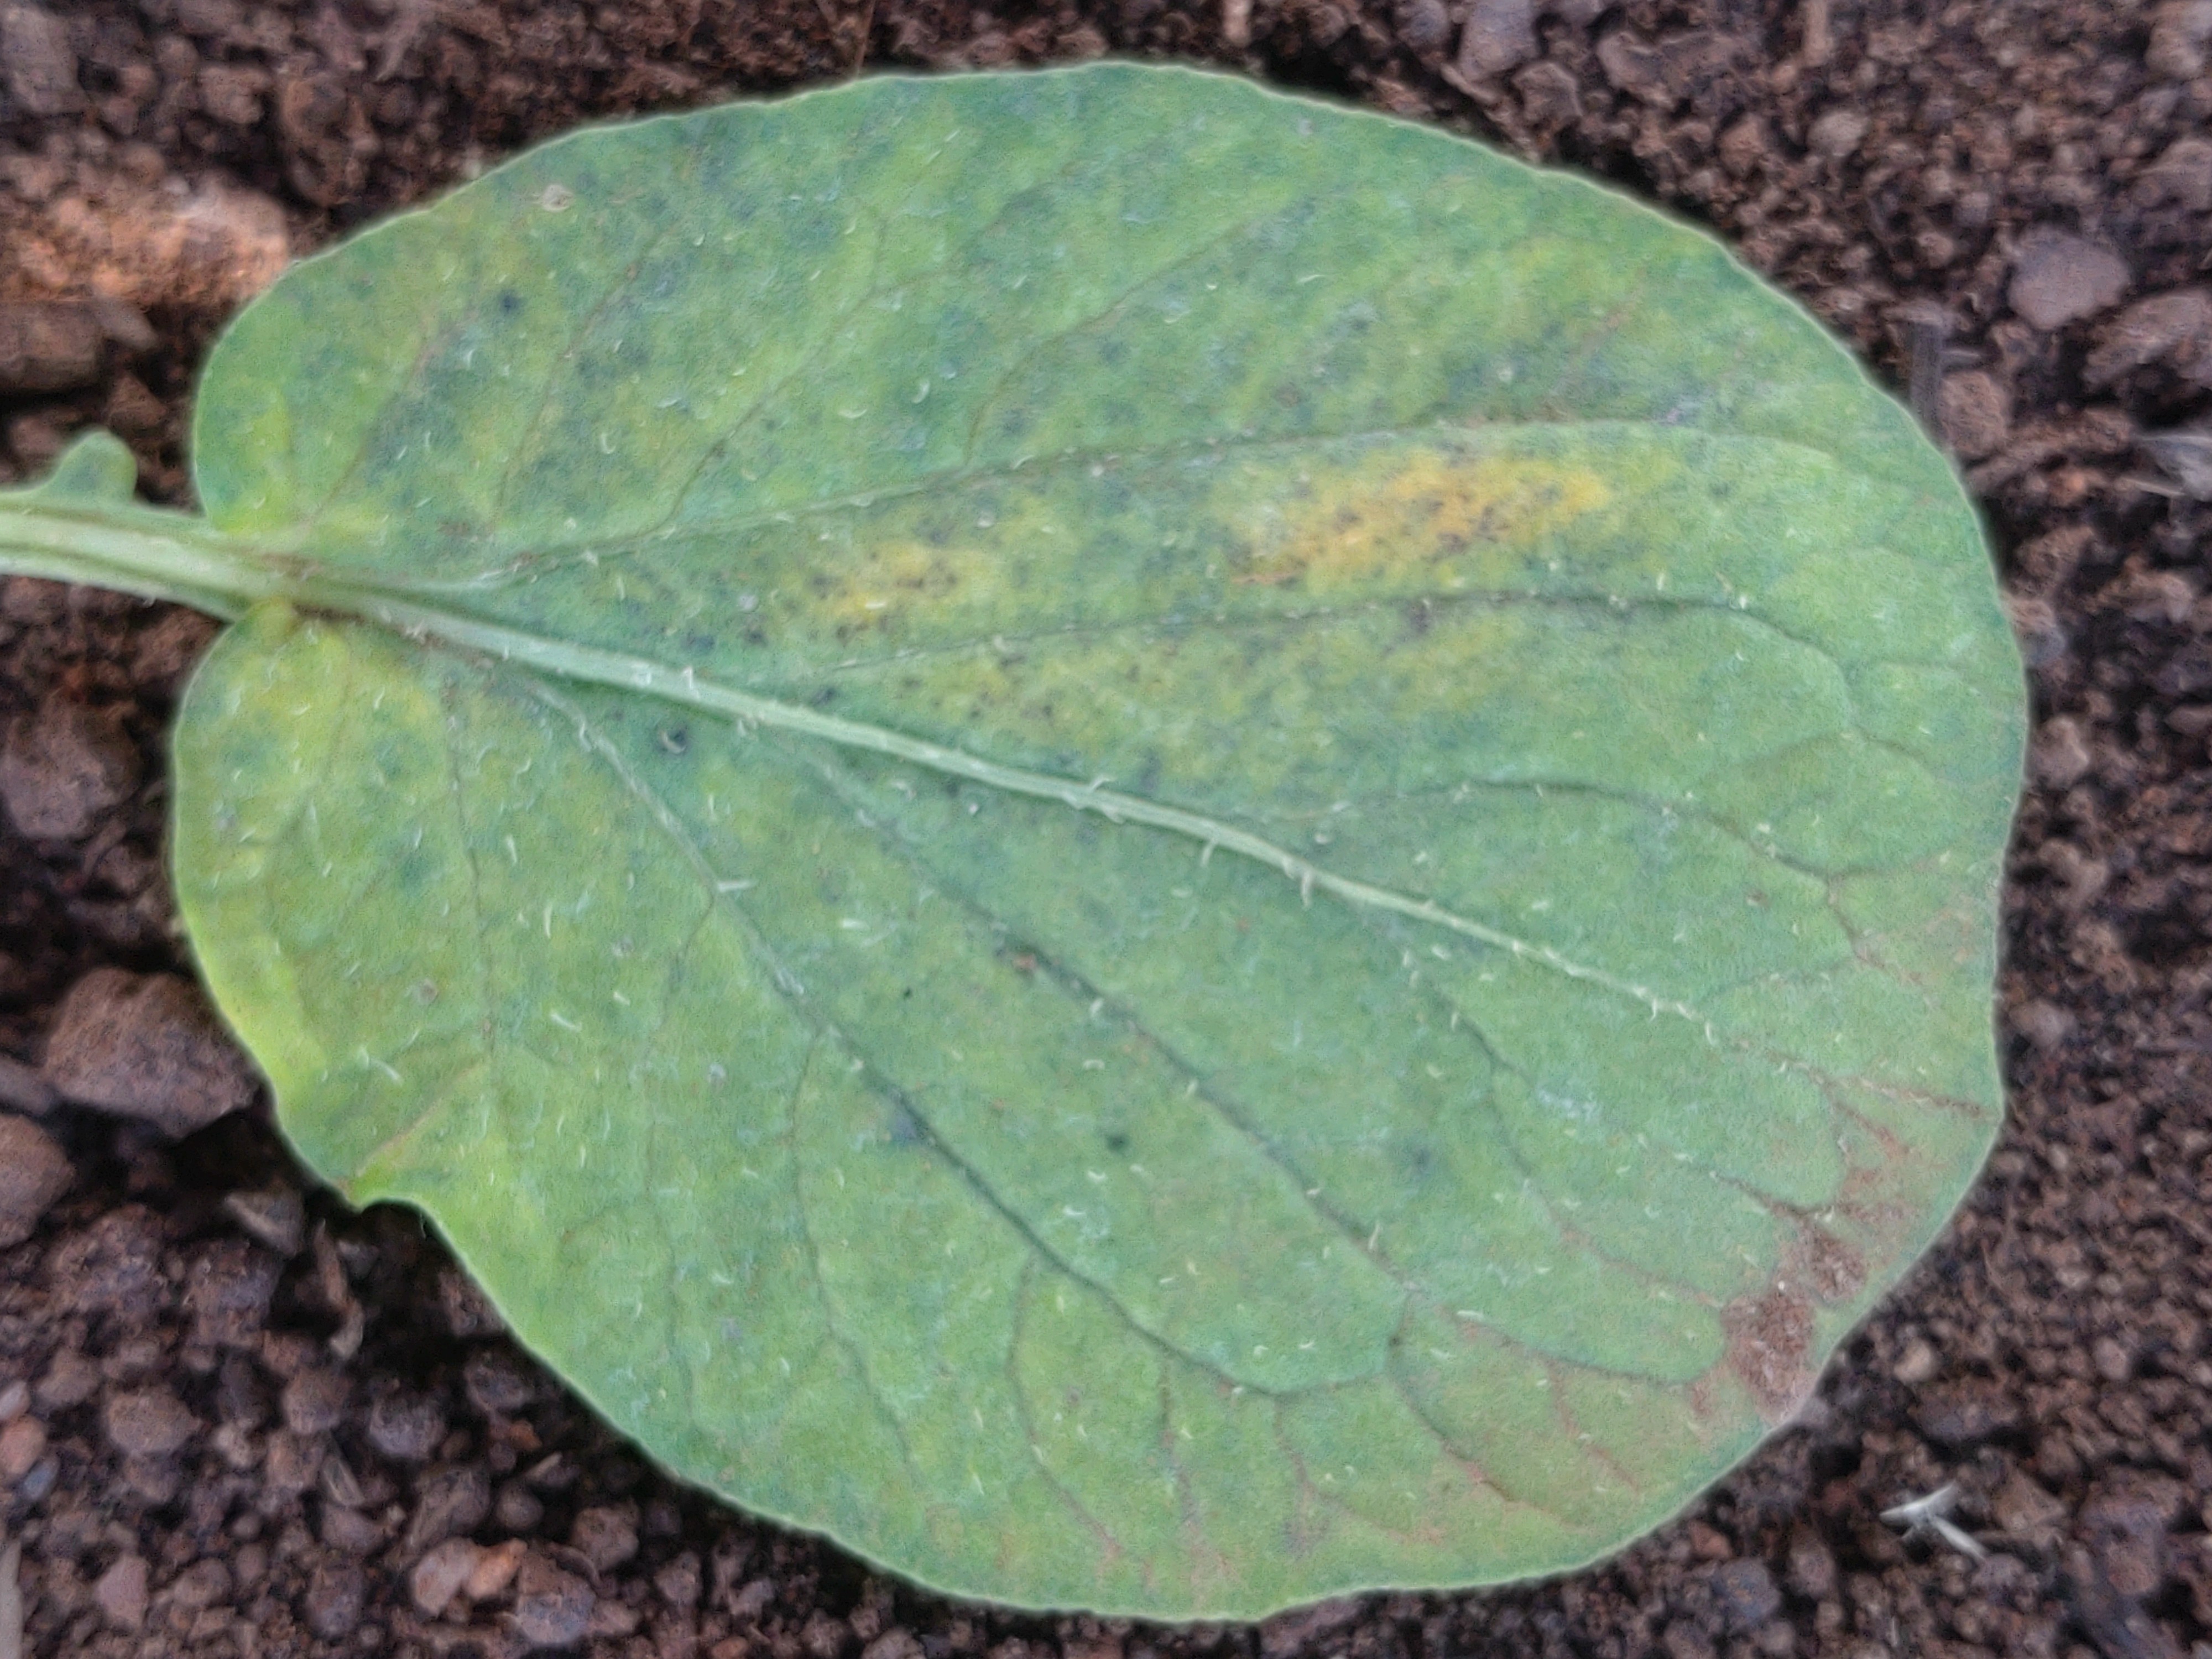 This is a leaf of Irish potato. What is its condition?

late blight
